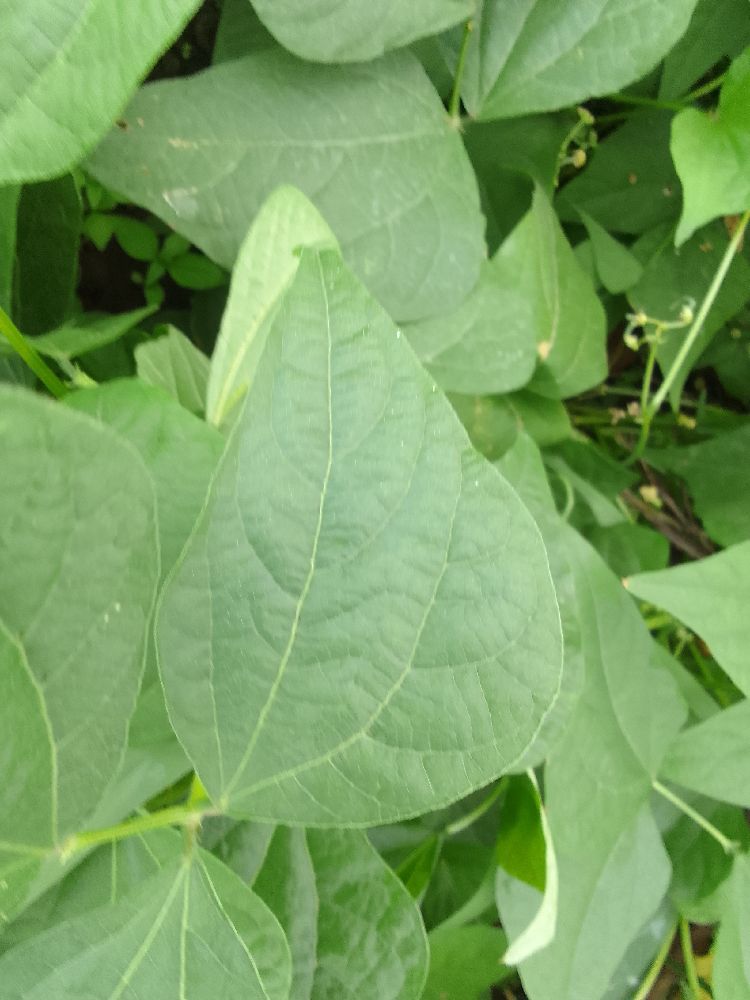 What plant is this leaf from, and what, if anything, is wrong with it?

common bean, healthy
